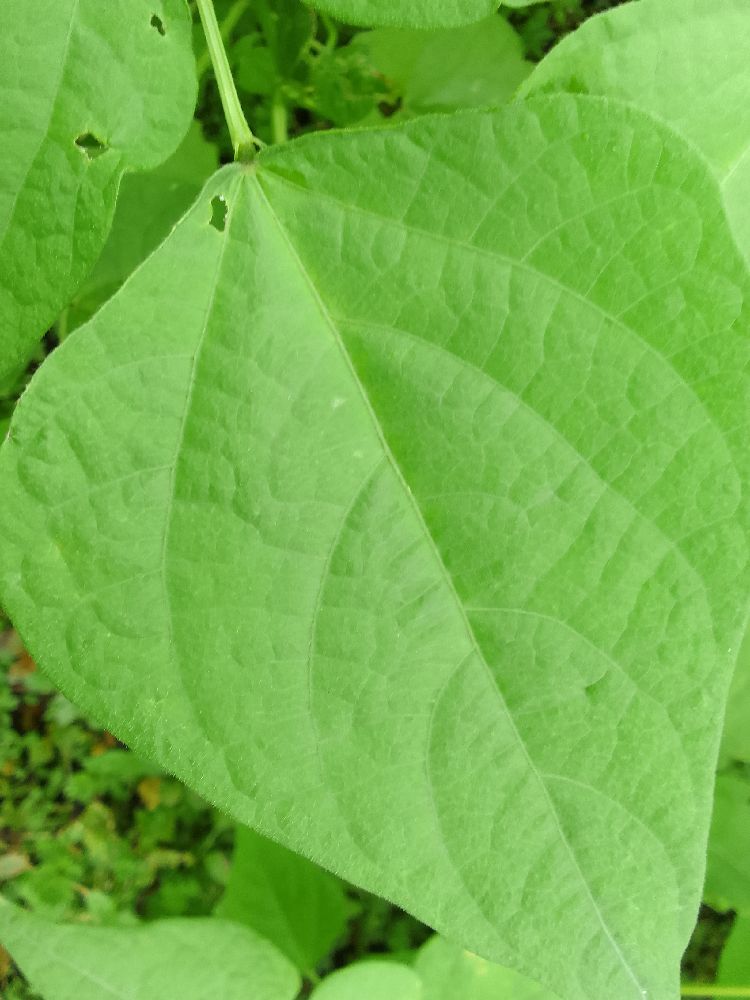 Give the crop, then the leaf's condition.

common bean, healthy
